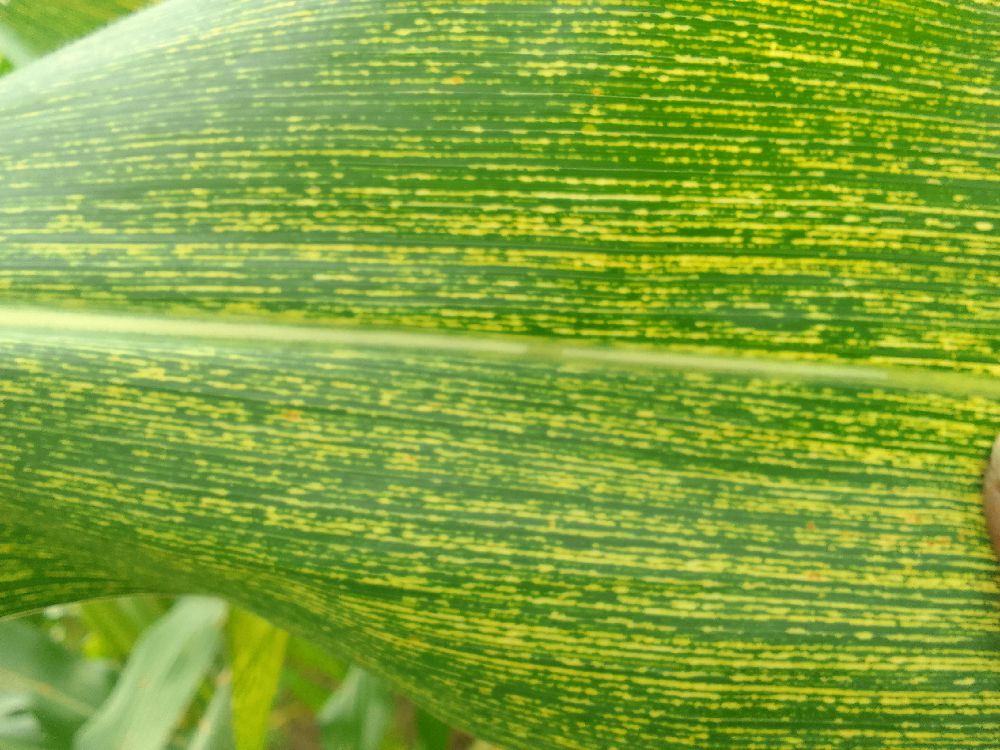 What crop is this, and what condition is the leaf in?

maize, maize streak virus
